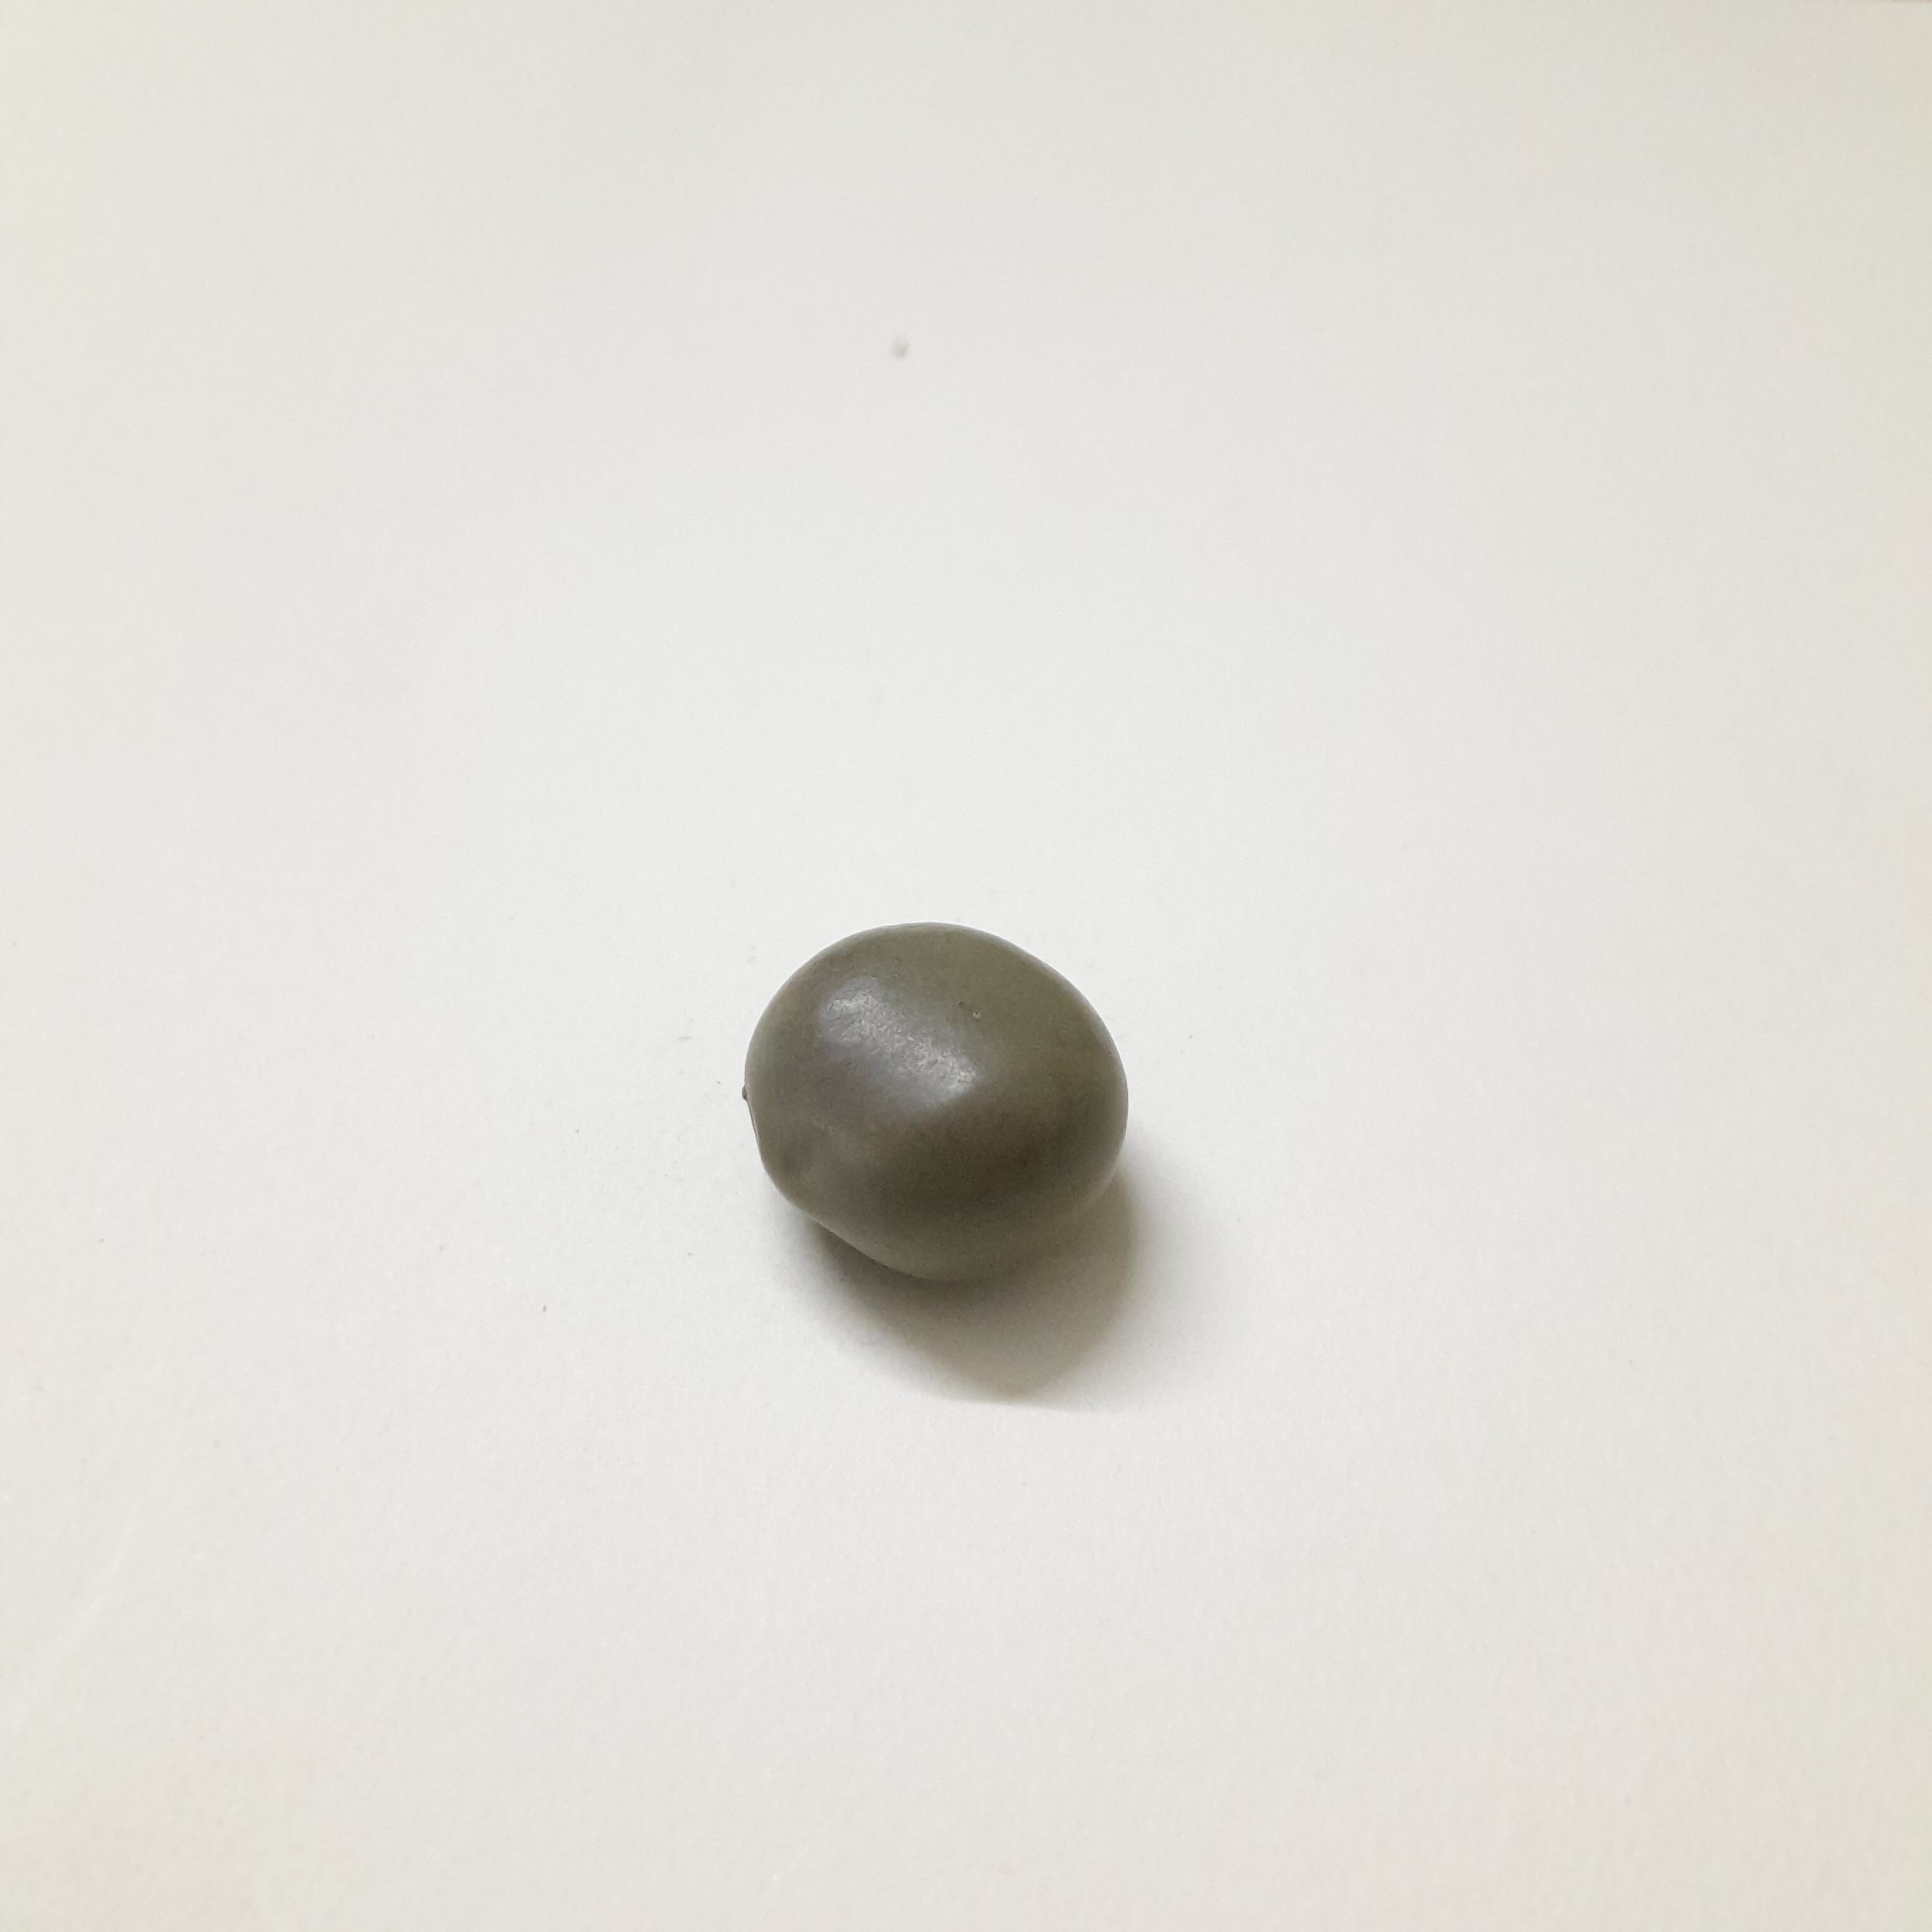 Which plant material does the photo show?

sagargota
